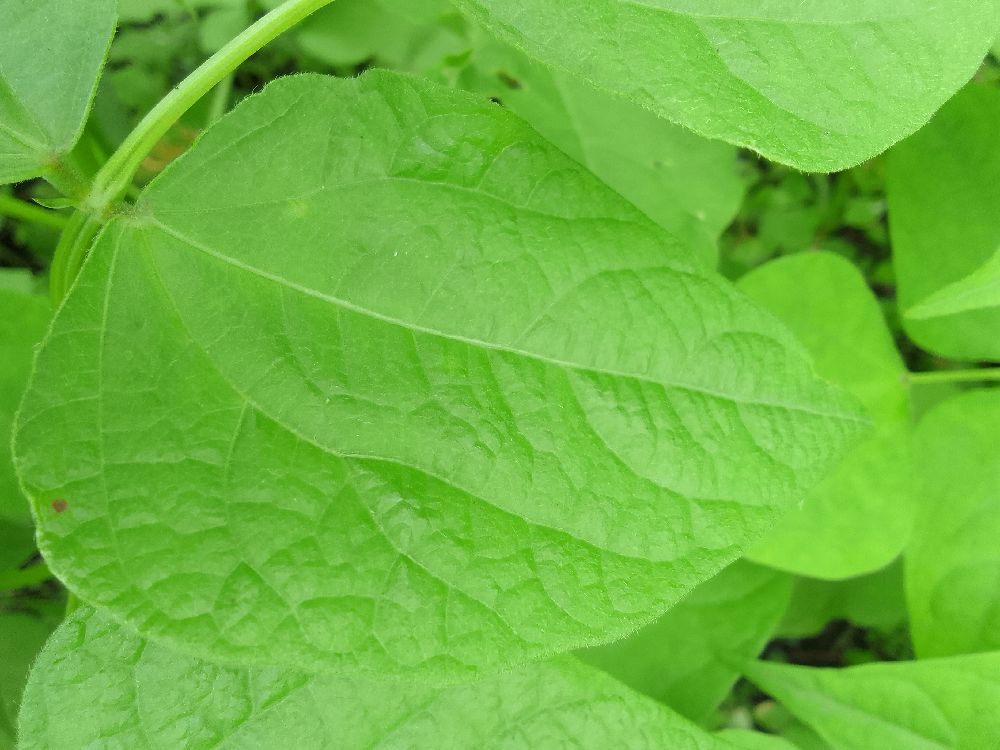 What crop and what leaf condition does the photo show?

common bean, healthy
